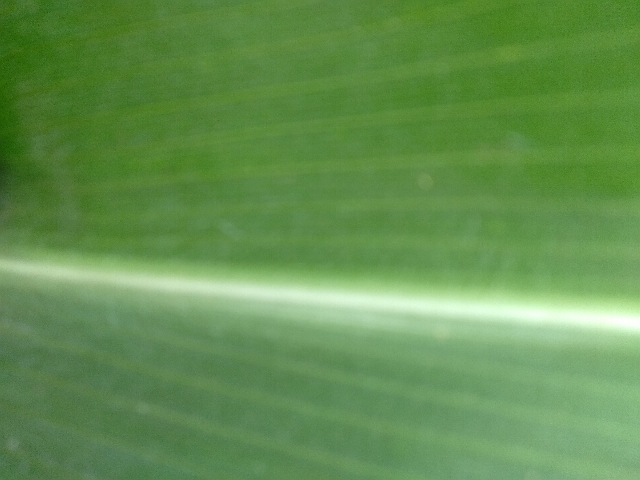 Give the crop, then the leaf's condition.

maize, healthy
